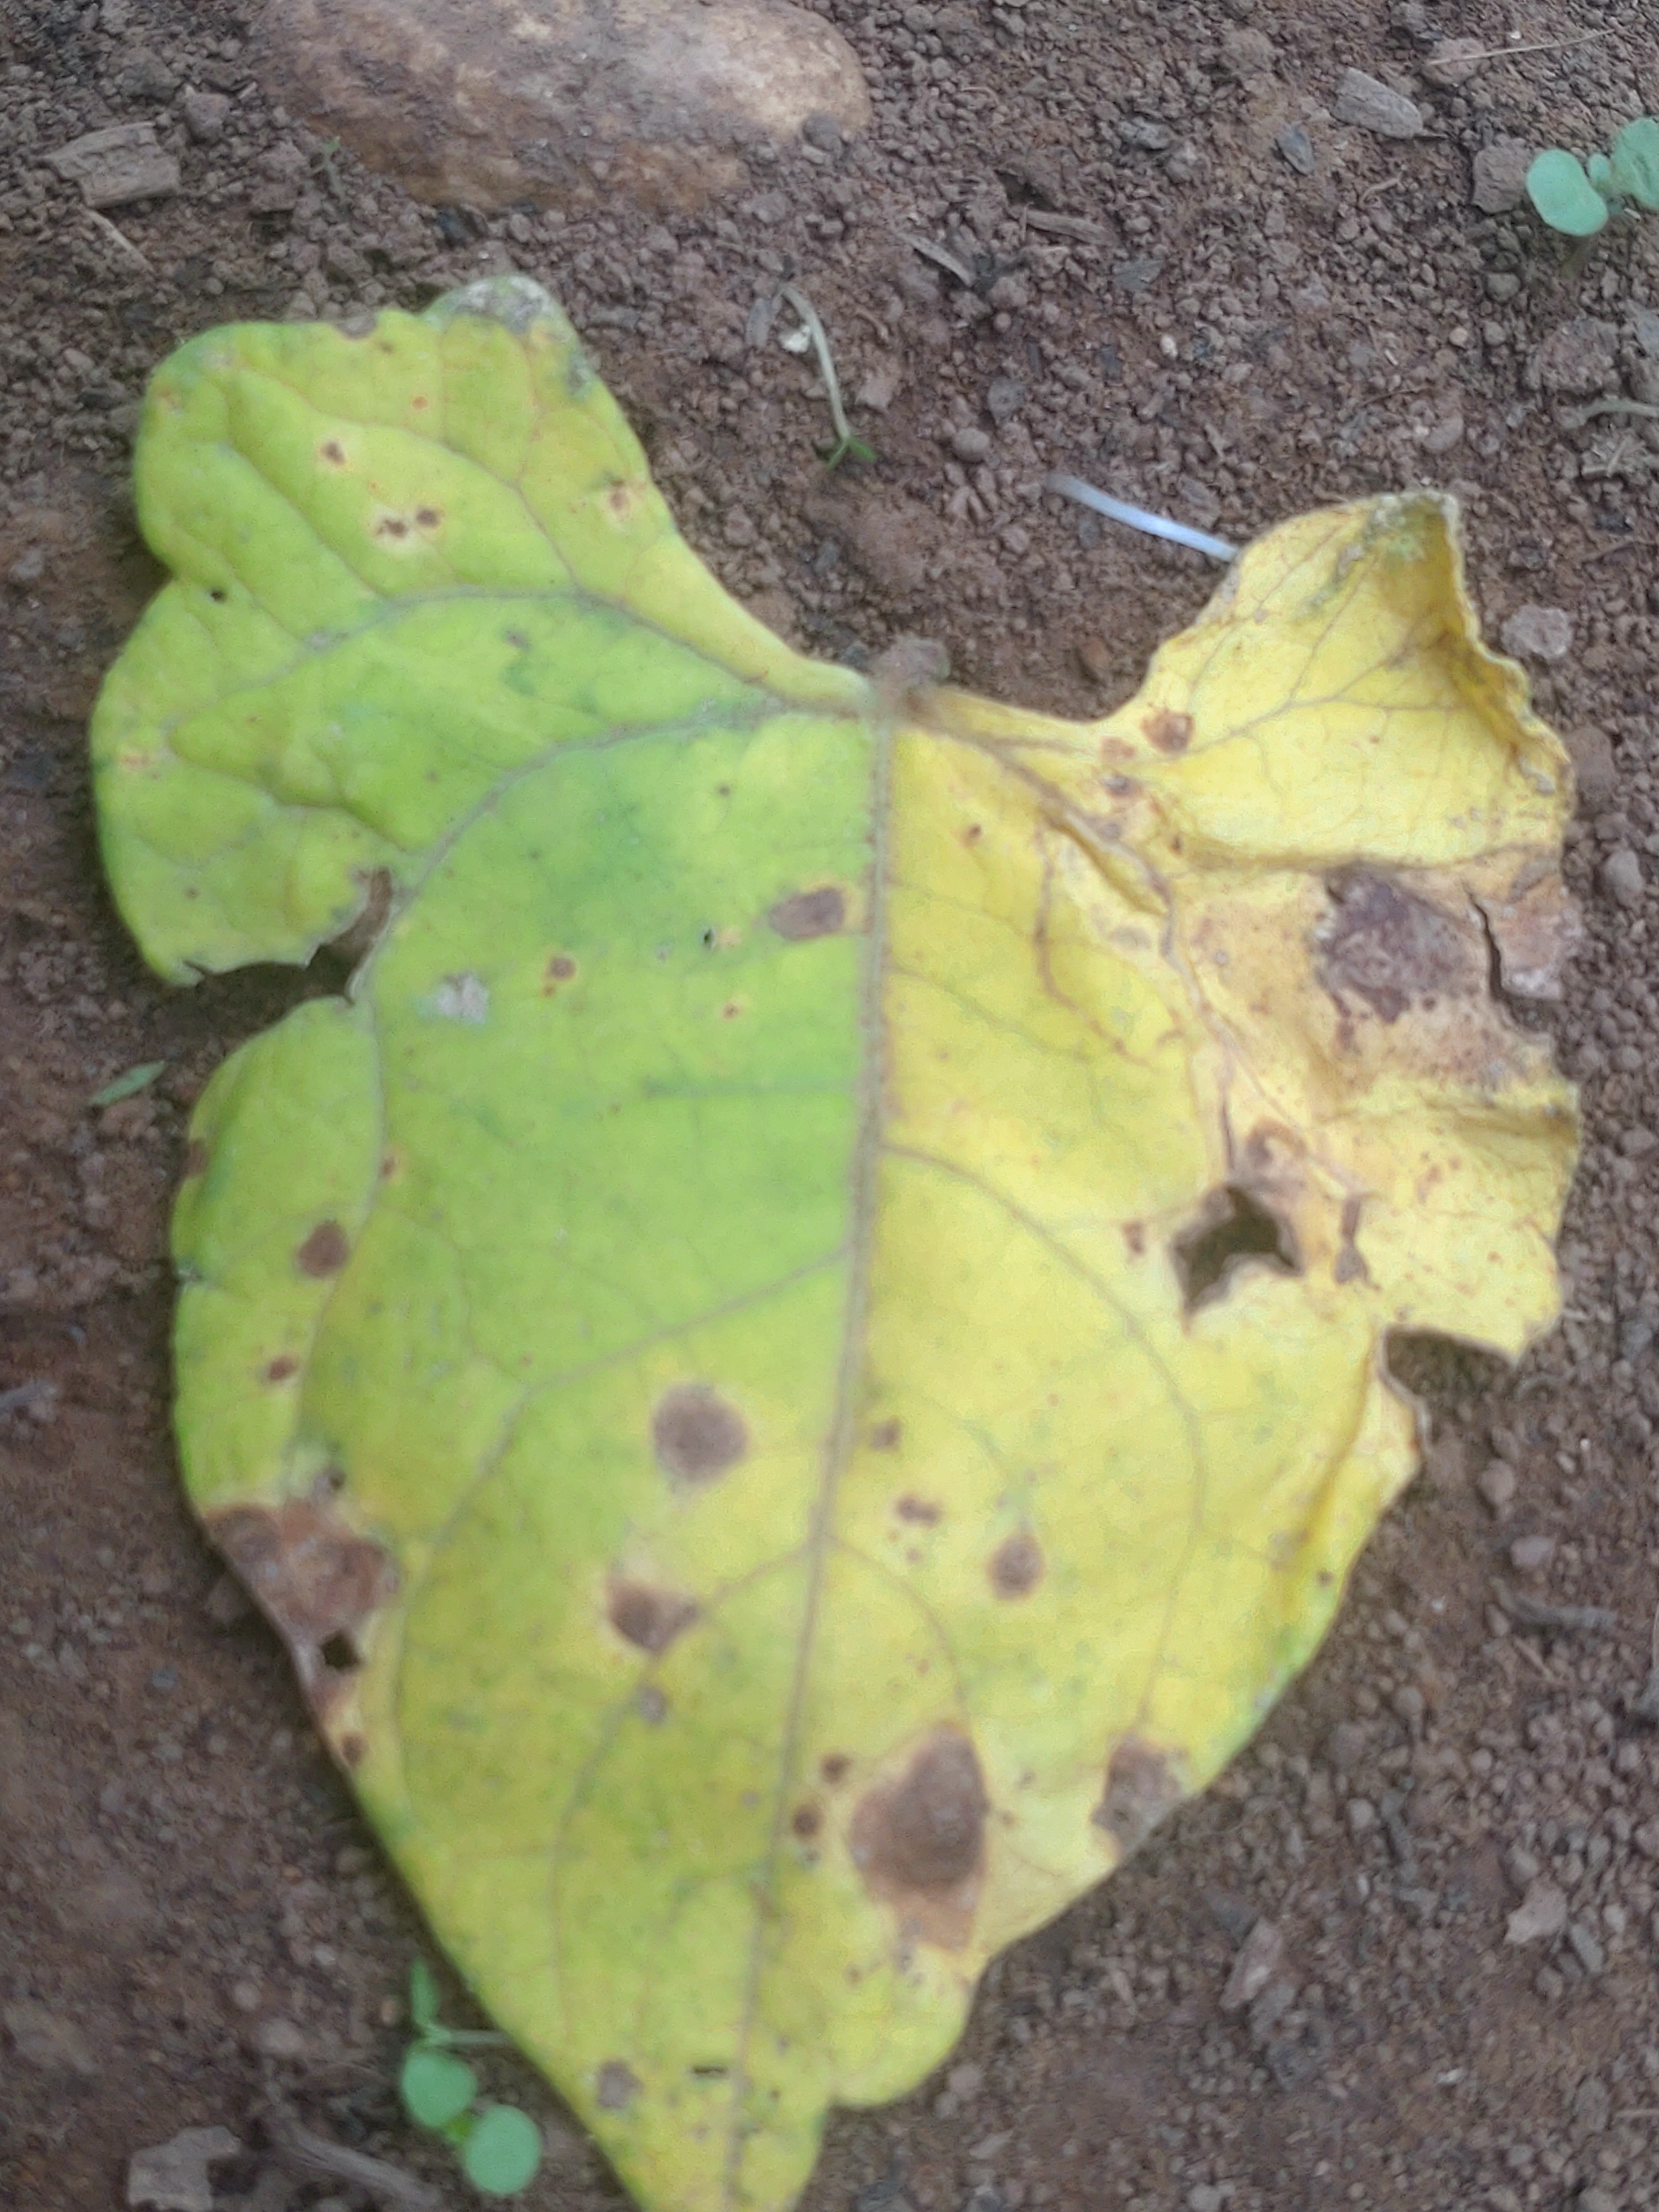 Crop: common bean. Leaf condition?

anthracnose
